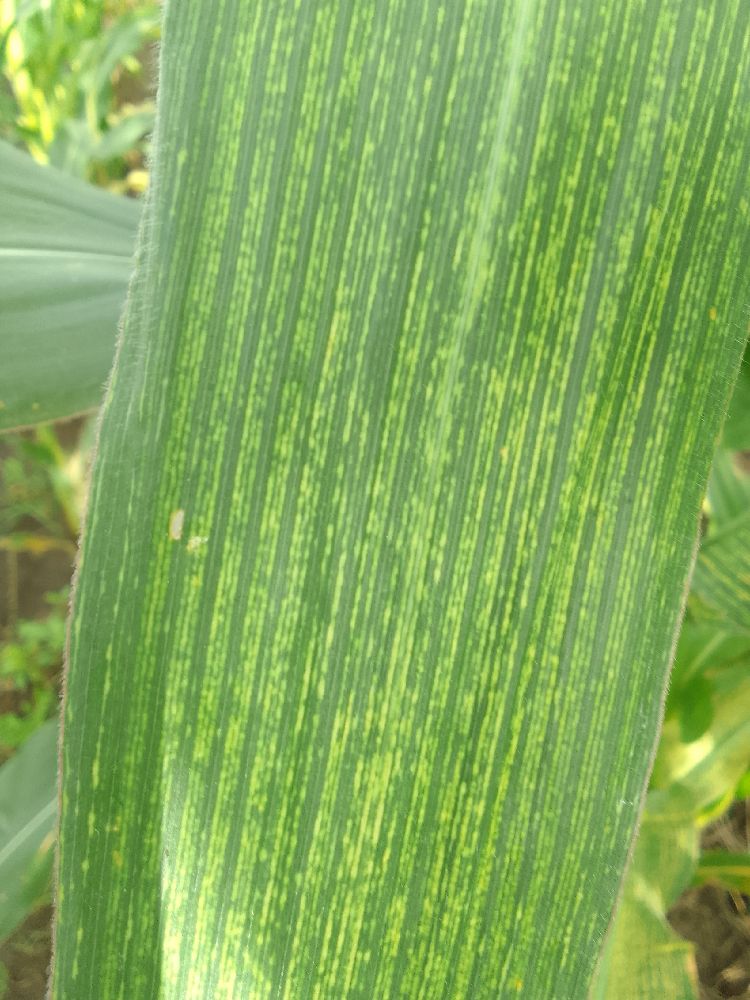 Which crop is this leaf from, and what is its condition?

maize, maize streak virus
